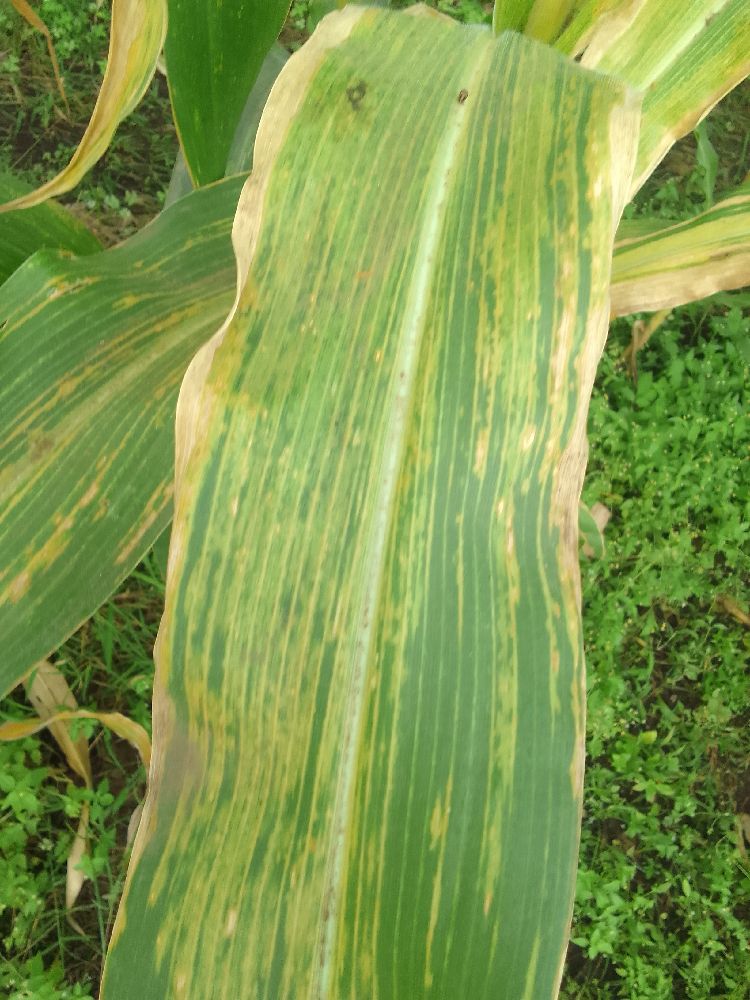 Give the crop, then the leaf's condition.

maize, maize lethal necrosis
